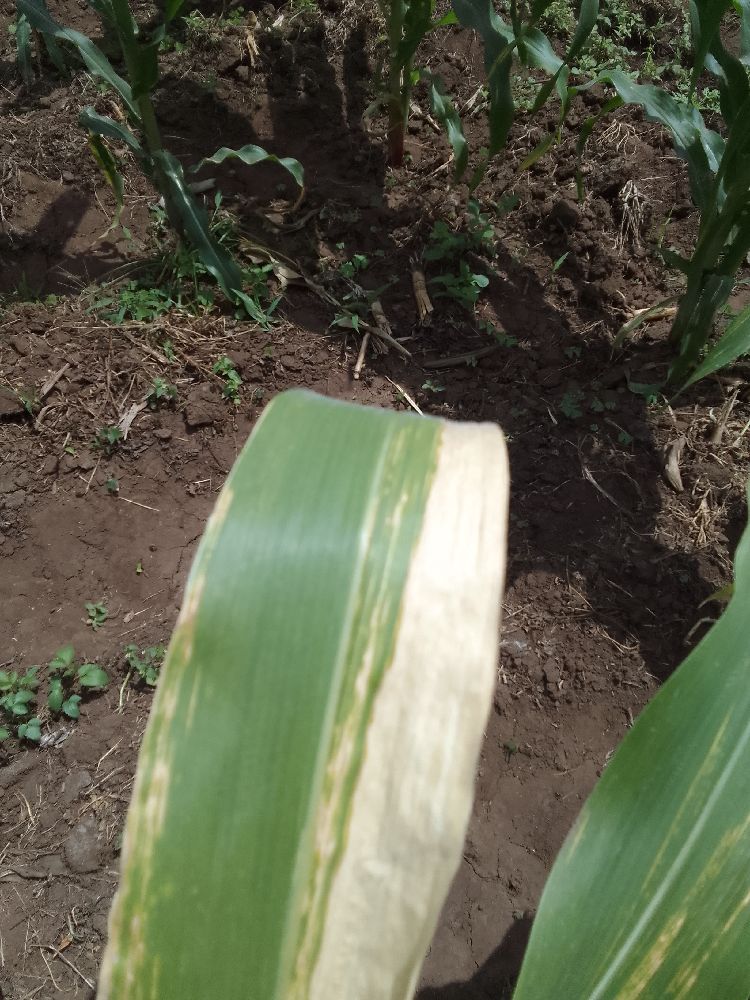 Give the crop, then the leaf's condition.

maize, maize lethal necrosis
